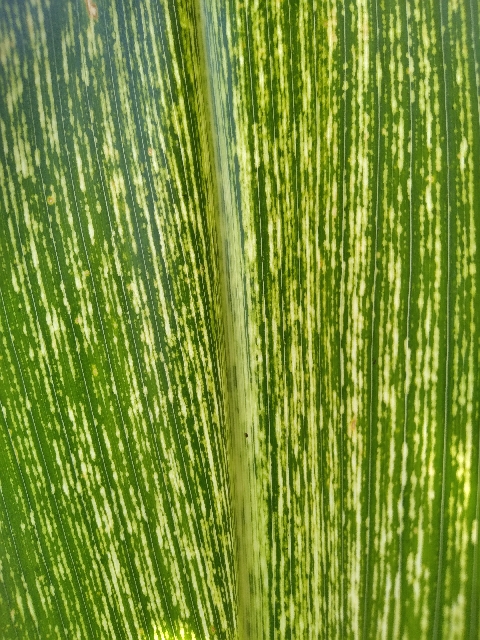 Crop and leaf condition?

maize, maize streak virus
